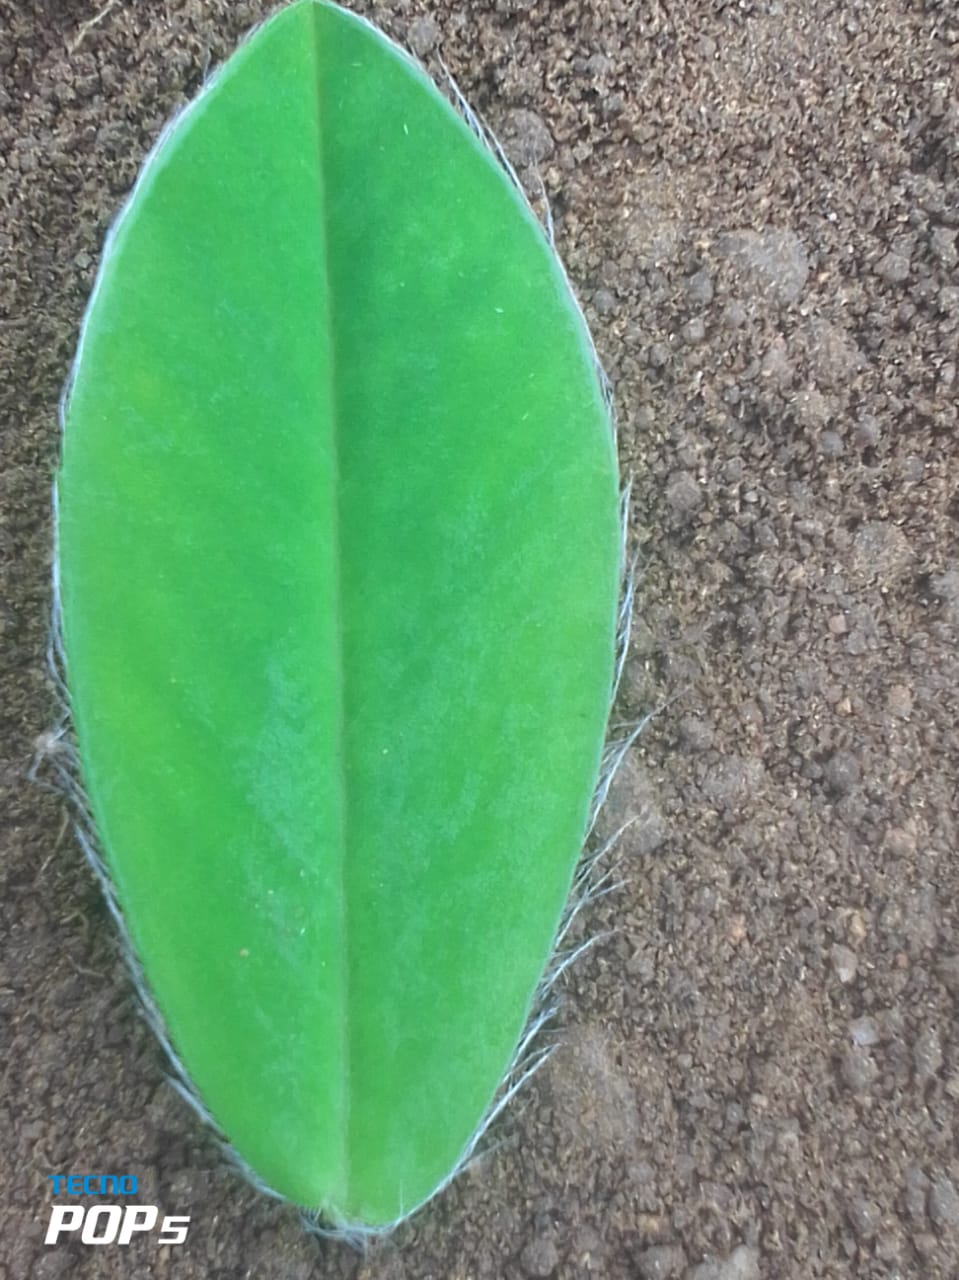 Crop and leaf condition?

peanut, healthy leaves
